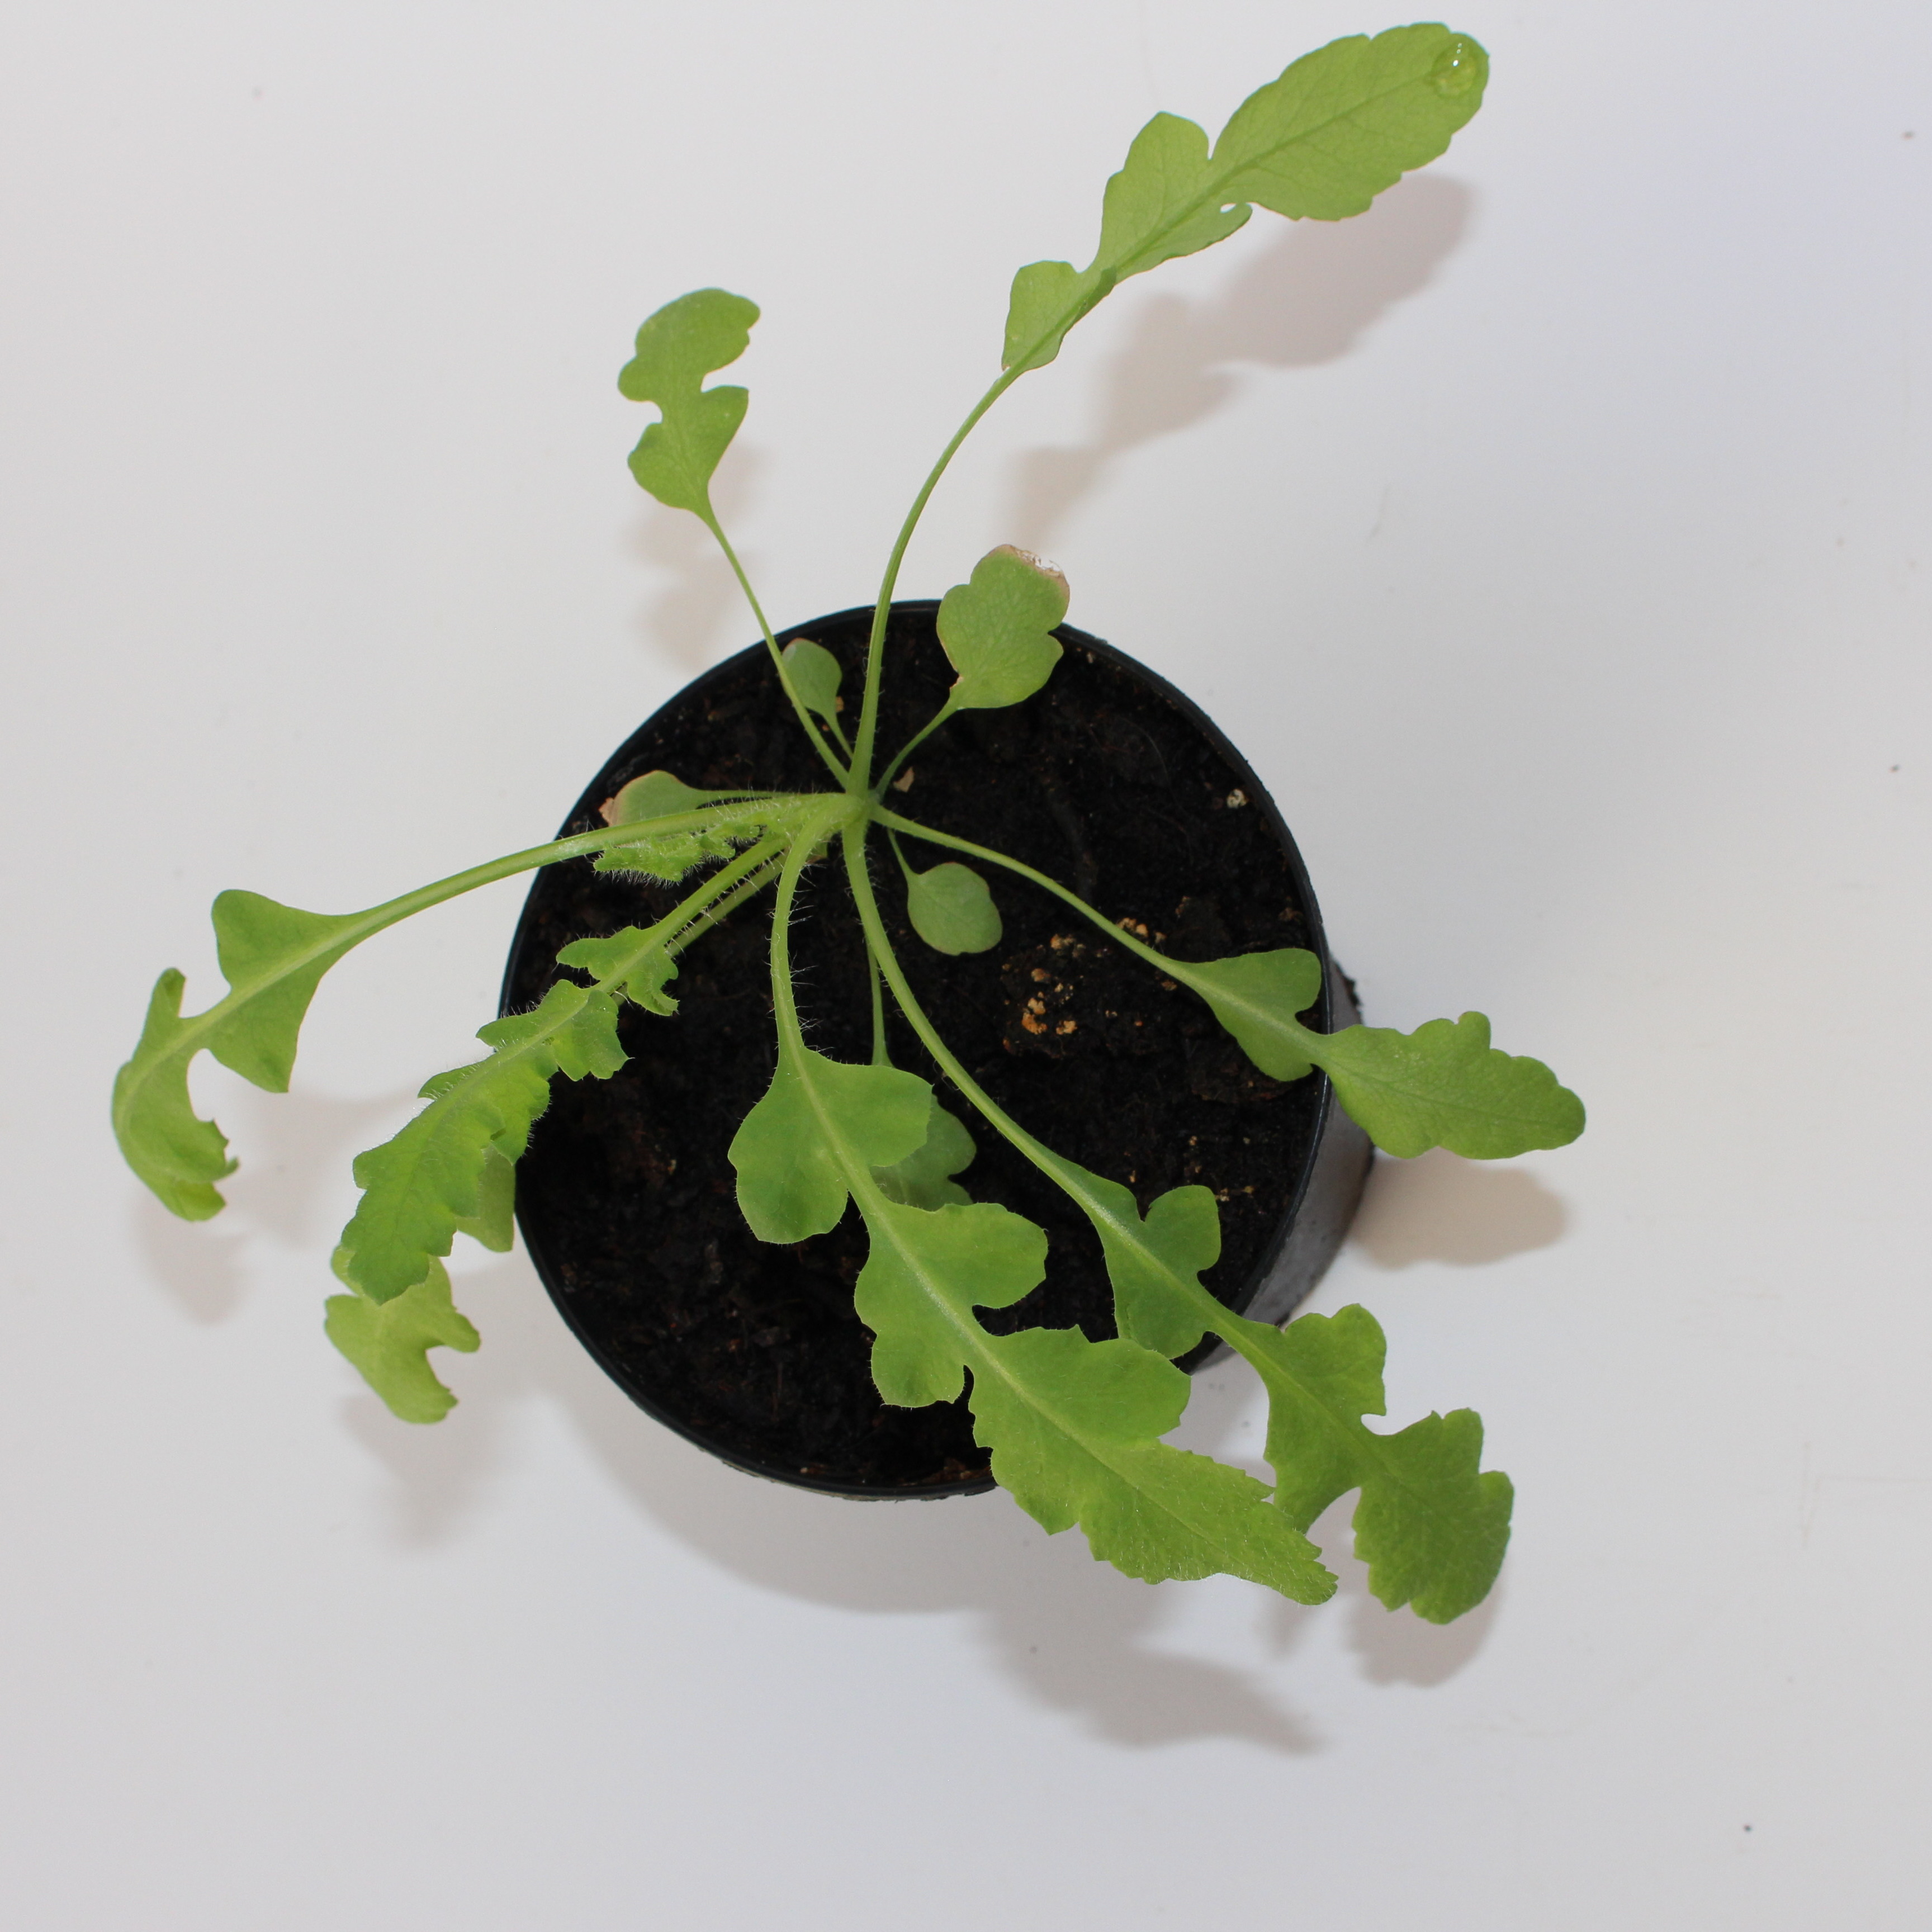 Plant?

Papaver rhoeas
